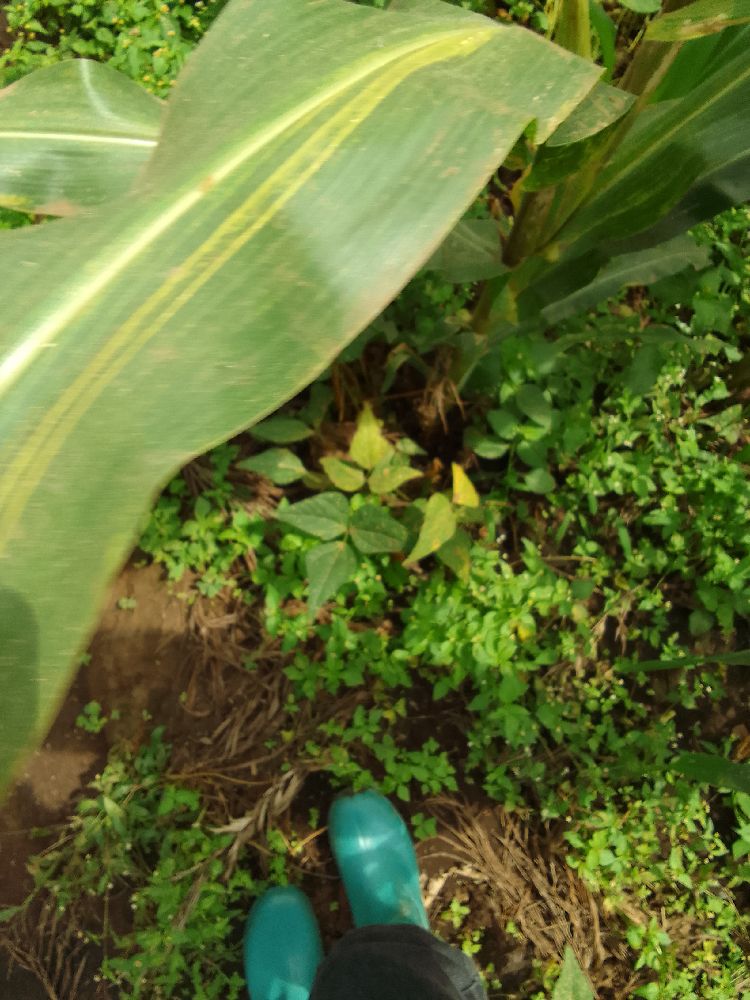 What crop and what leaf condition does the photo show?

maize, maize lethal necrosis
